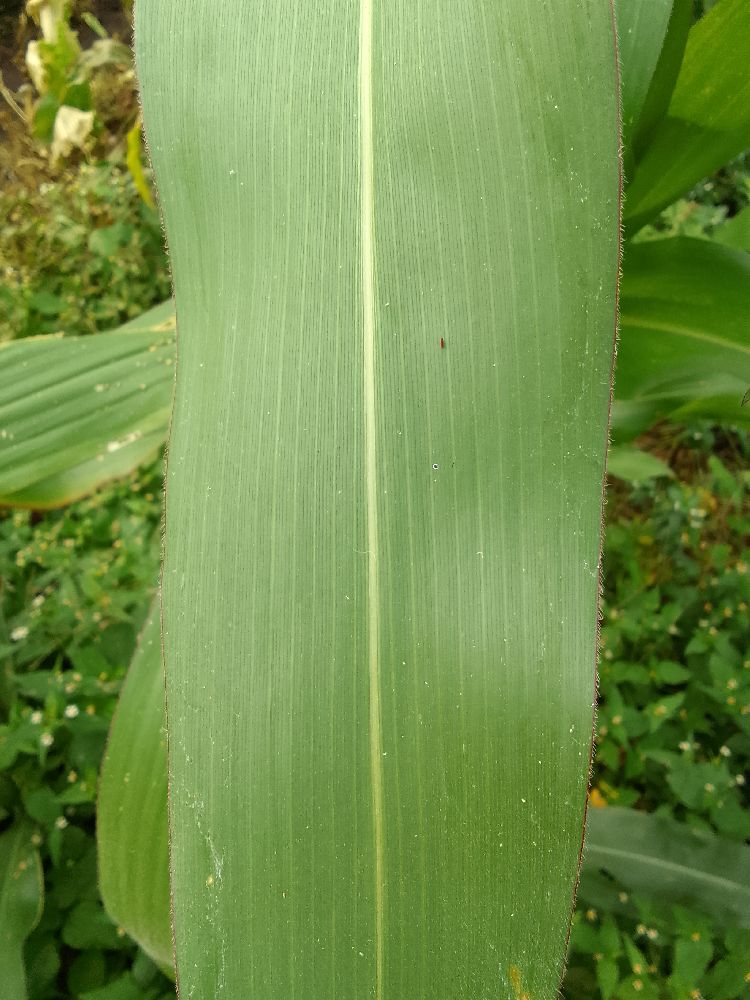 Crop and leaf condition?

maize, healthy
